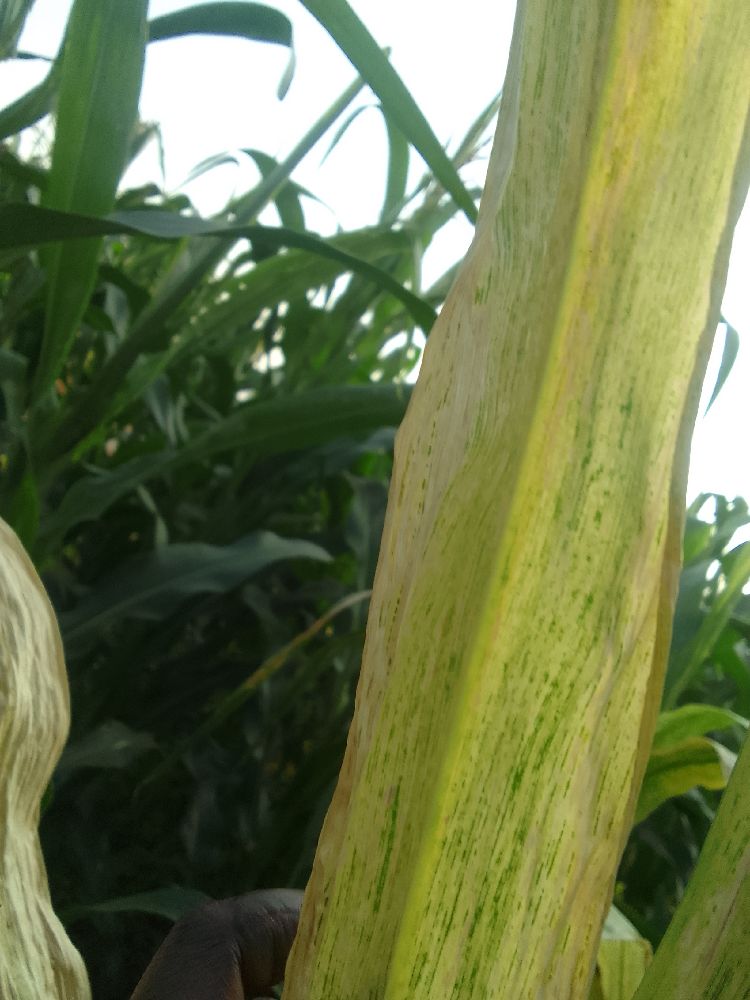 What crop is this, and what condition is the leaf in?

maize, maize lethal necrosis
